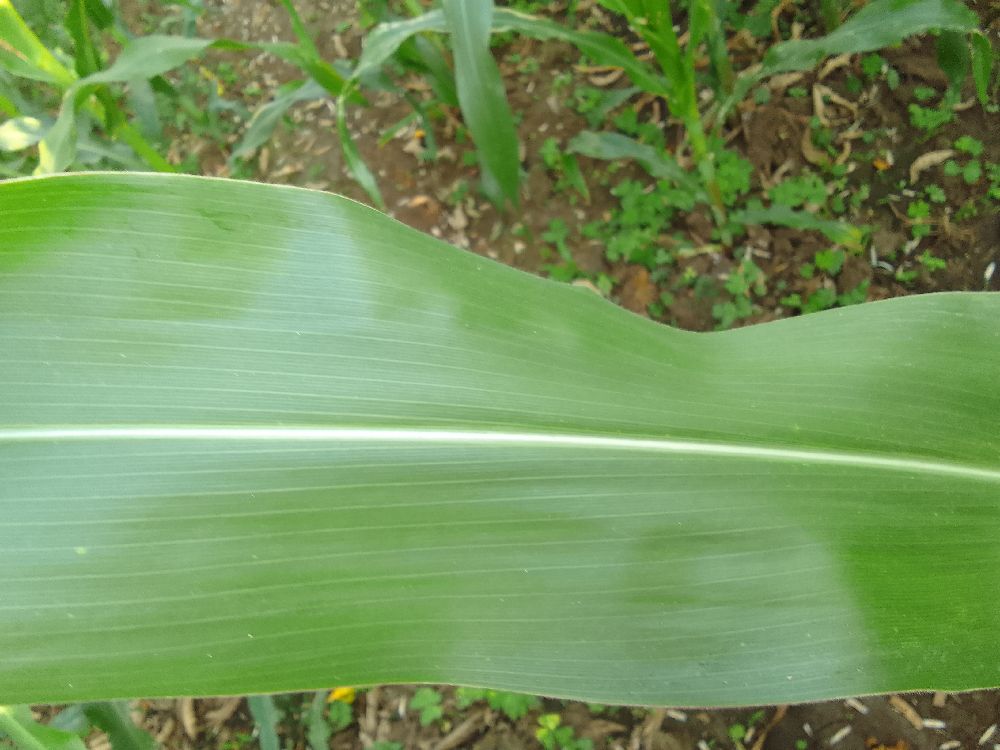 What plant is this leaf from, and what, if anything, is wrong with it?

maize, healthy
